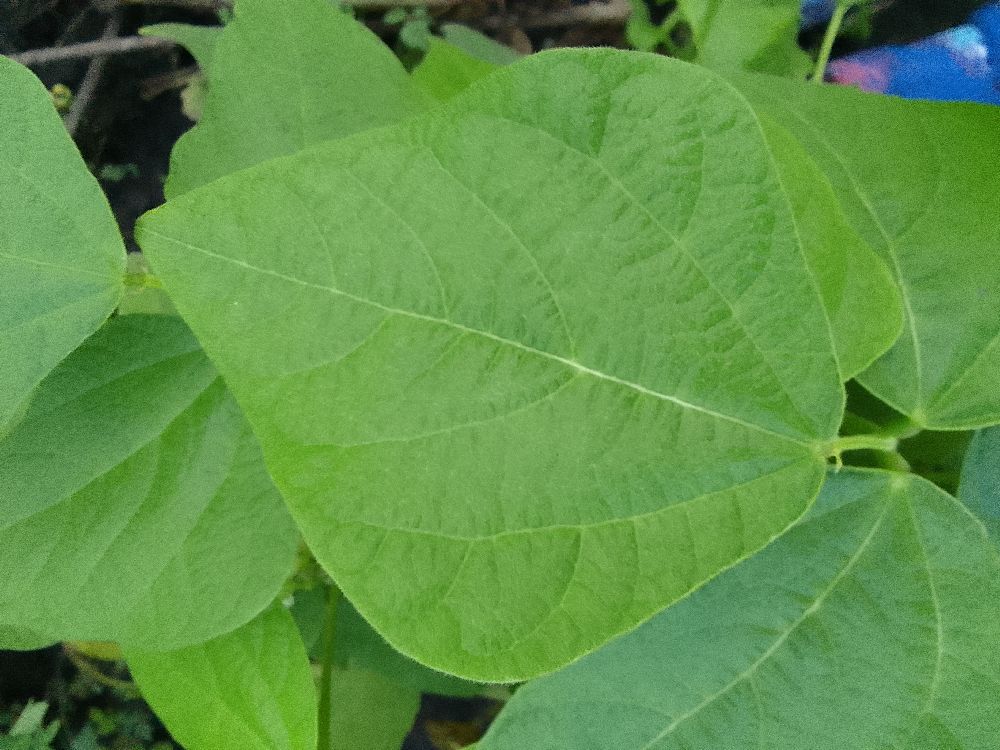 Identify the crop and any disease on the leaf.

common bean, healthy
